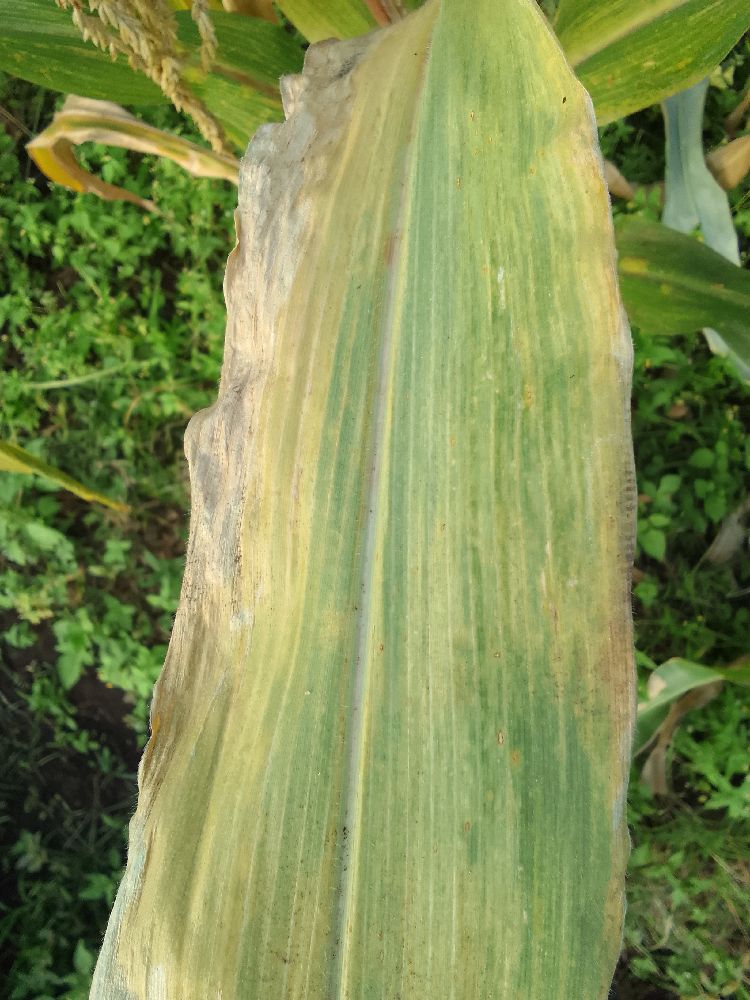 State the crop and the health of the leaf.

maize, maize lethal necrosis
